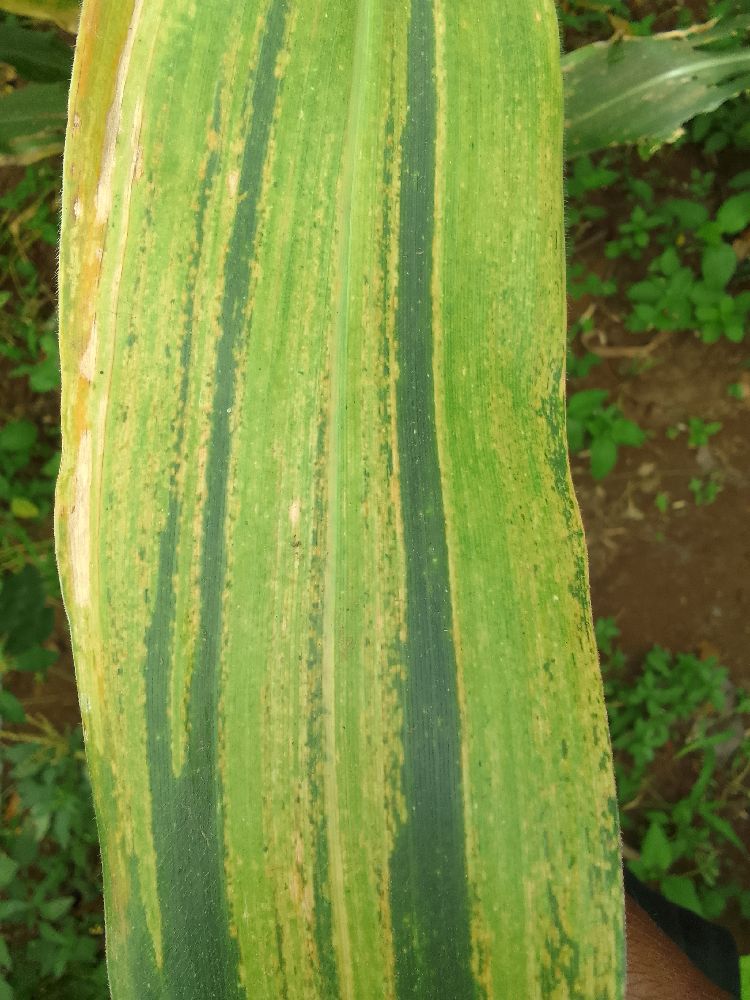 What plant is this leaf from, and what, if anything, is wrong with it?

maize, maize lethal necrosis
